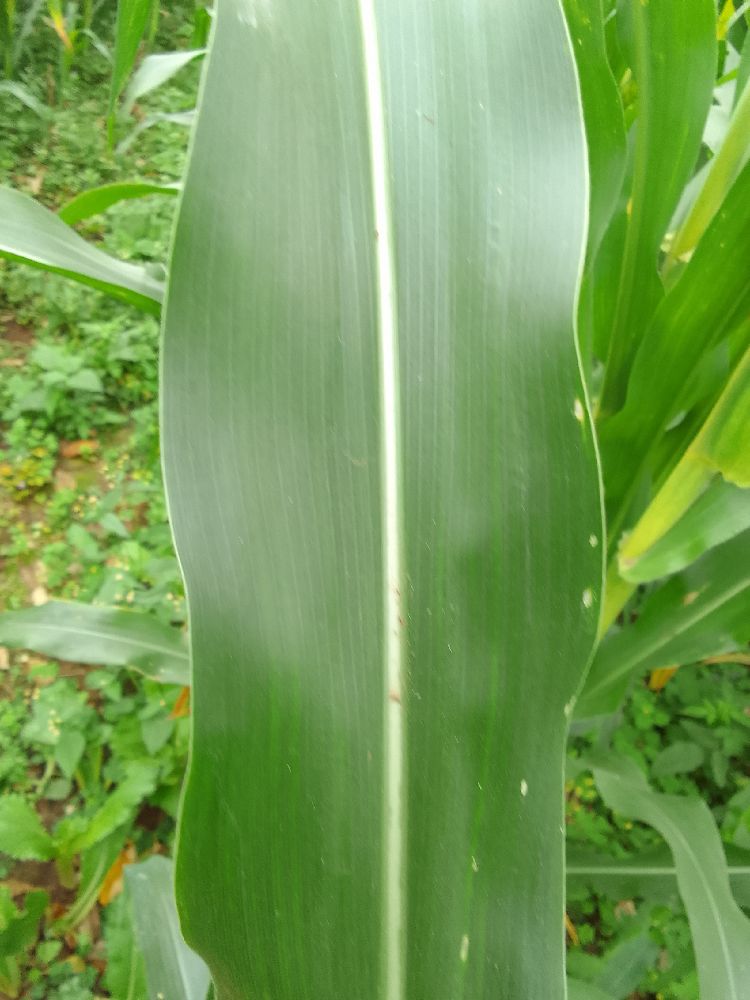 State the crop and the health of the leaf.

maize, healthy
